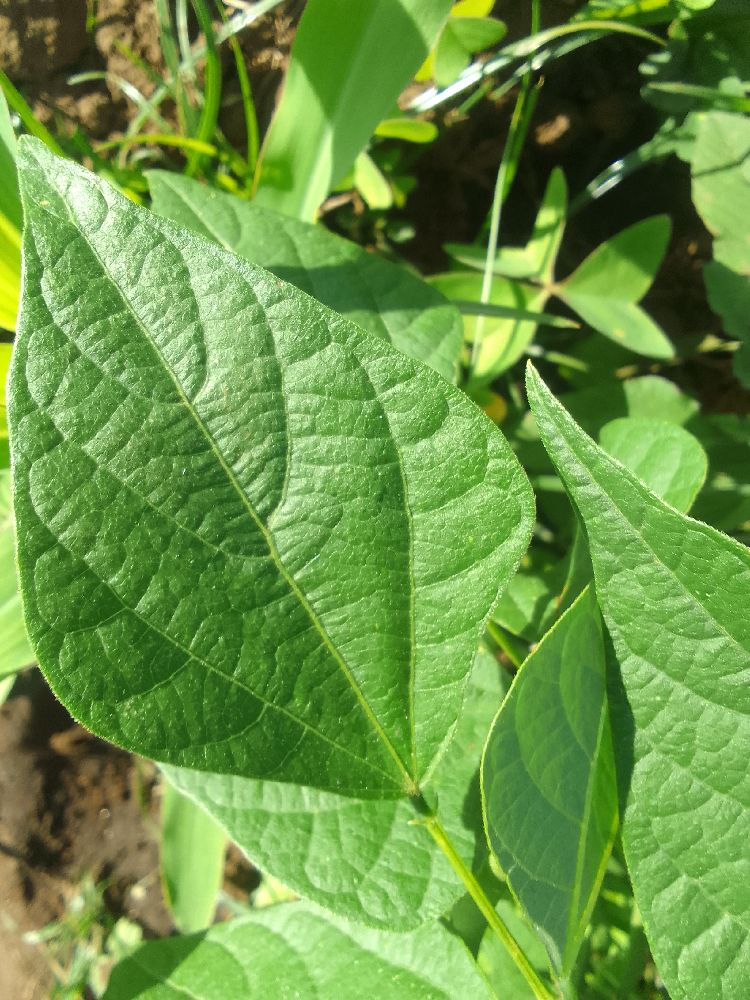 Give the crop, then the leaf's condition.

common bean, healthy
